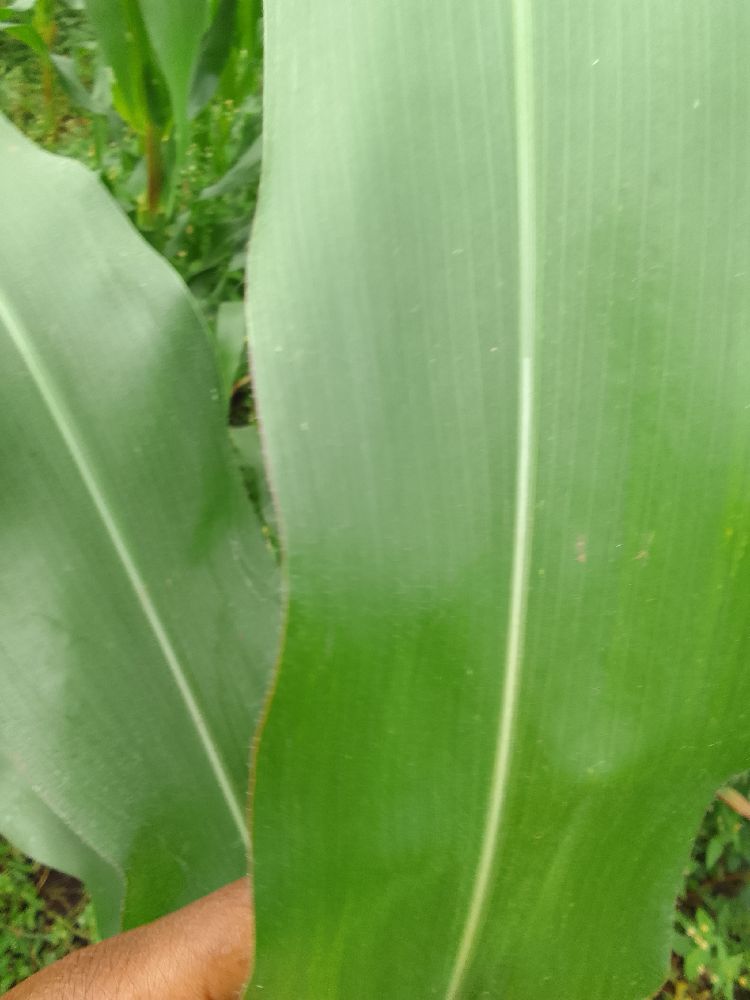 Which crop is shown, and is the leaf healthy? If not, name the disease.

maize, healthy
